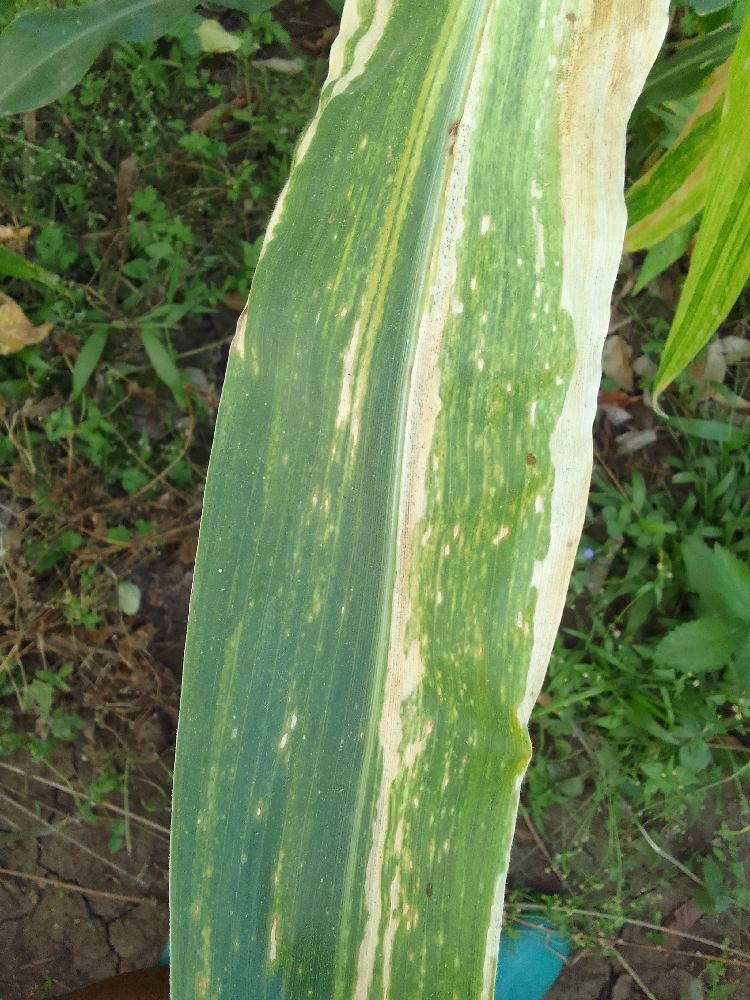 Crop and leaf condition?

maize, maize lethal necrosis
